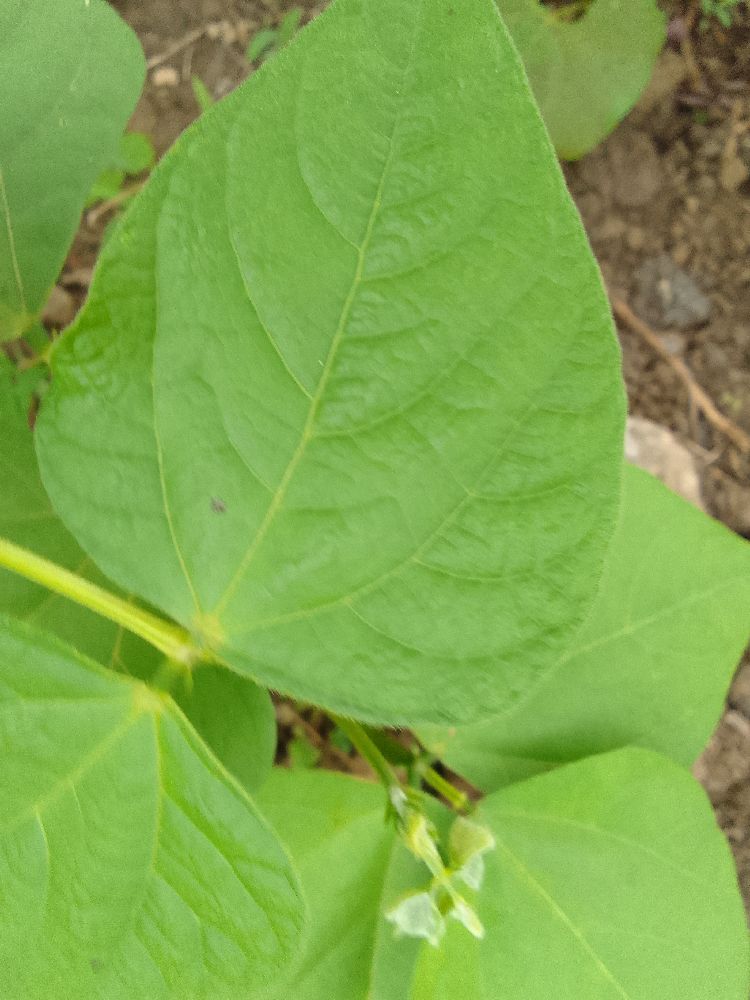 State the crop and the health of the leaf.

common bean, healthy
